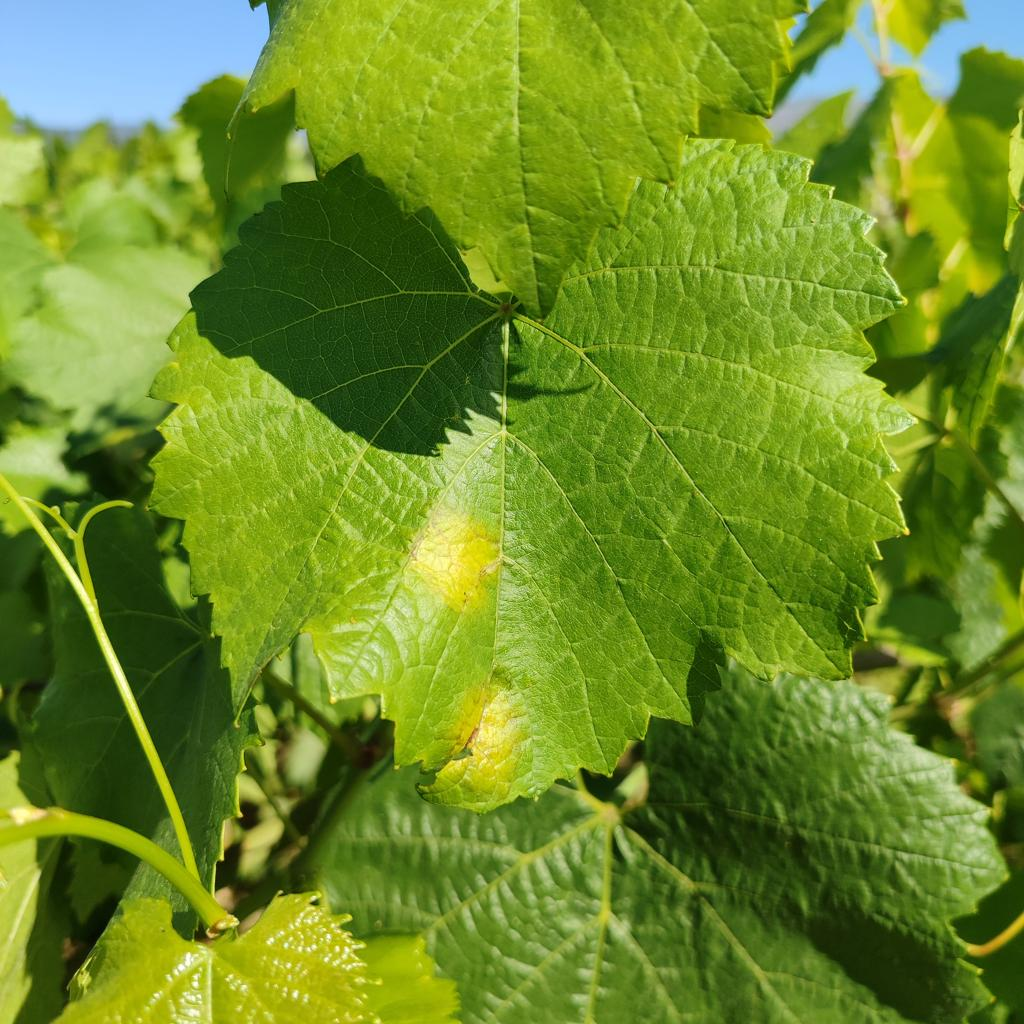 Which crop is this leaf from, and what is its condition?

grapevine, downy mildew
